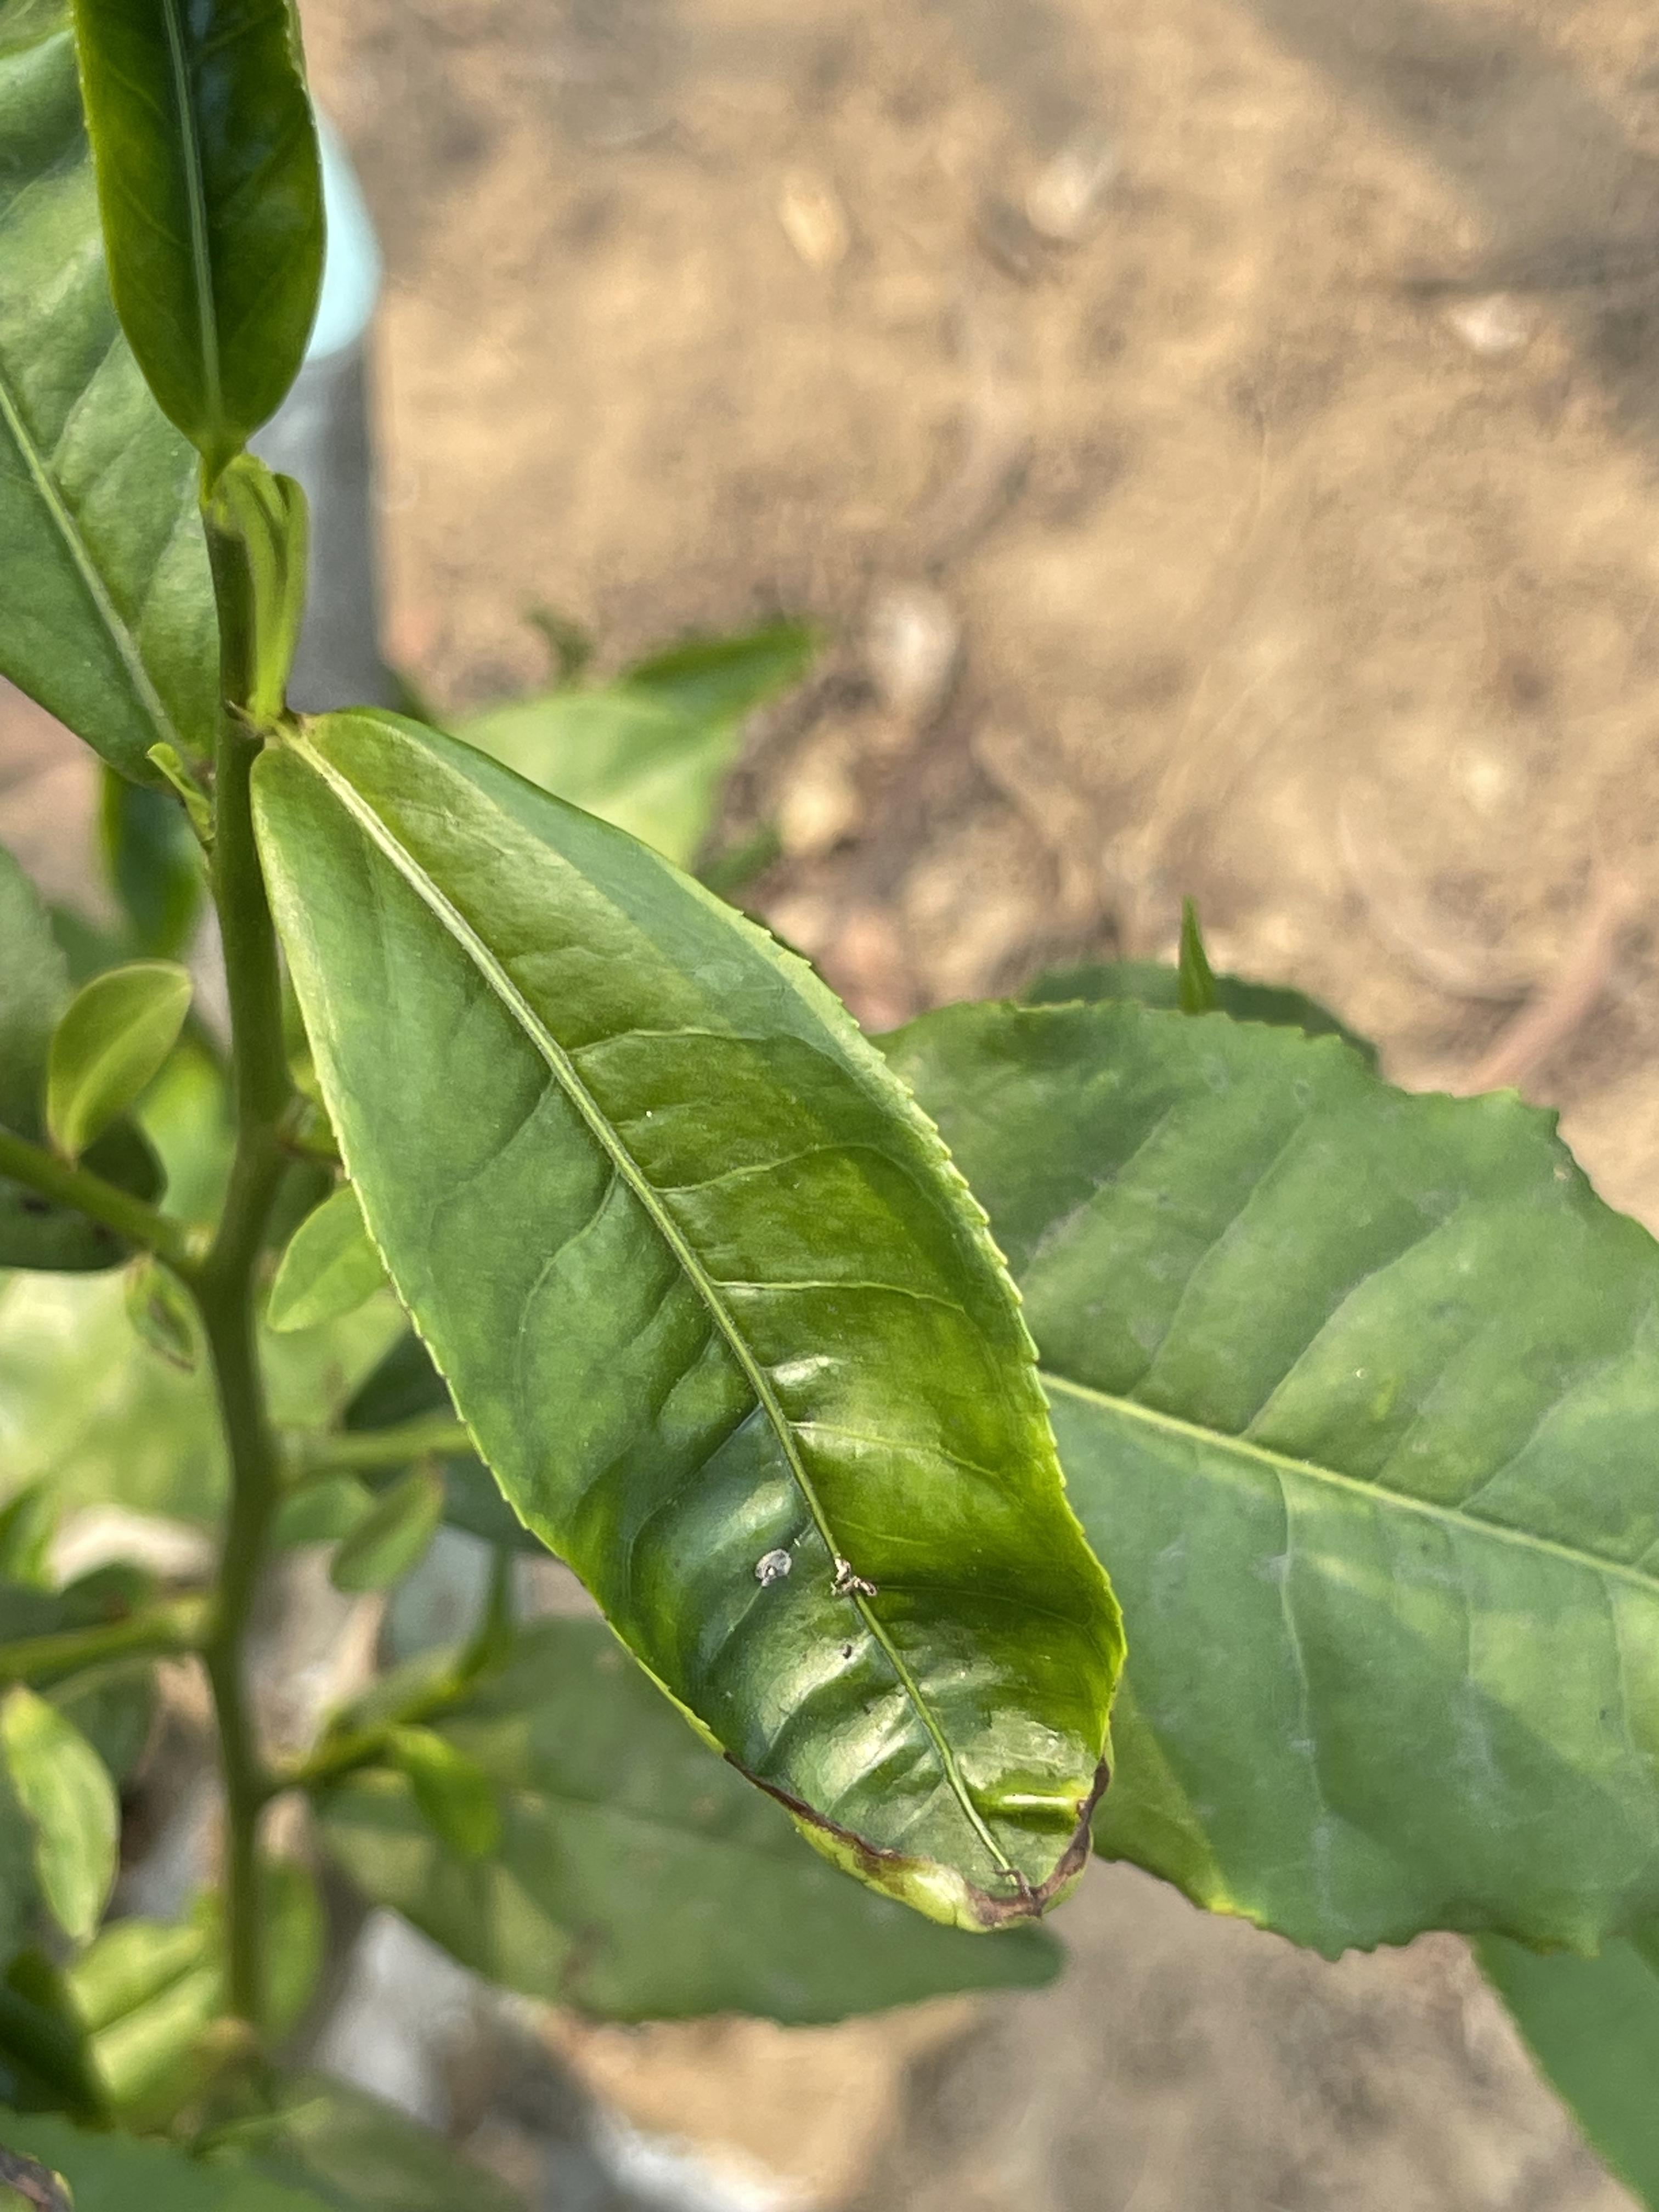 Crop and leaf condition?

tea, helopeltis
